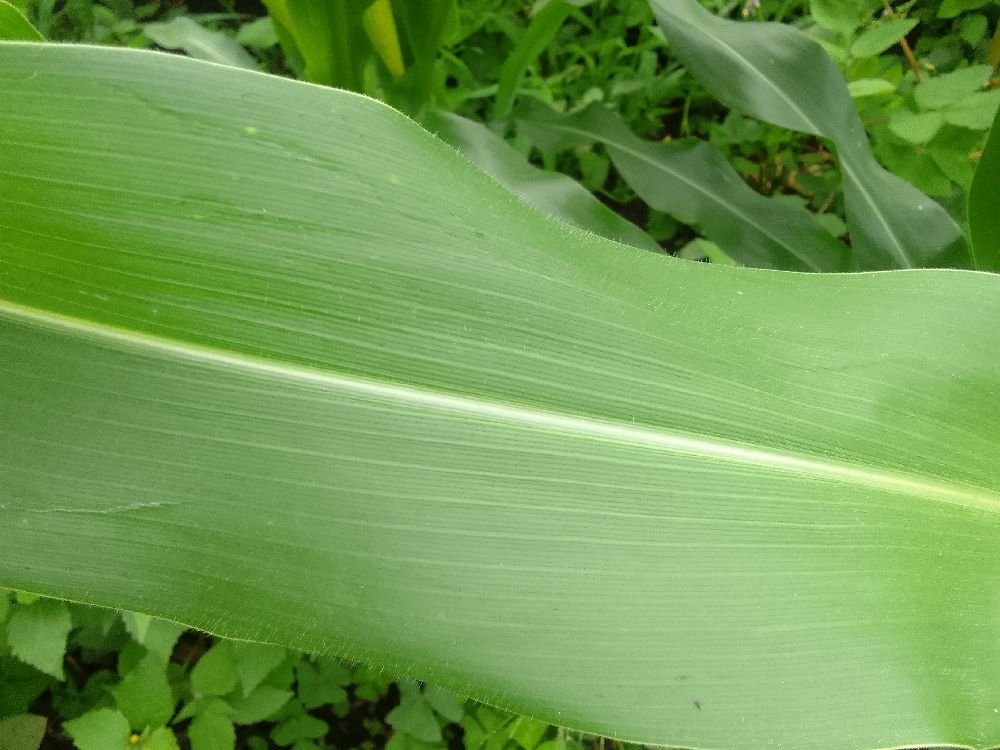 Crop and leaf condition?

maize, healthy
